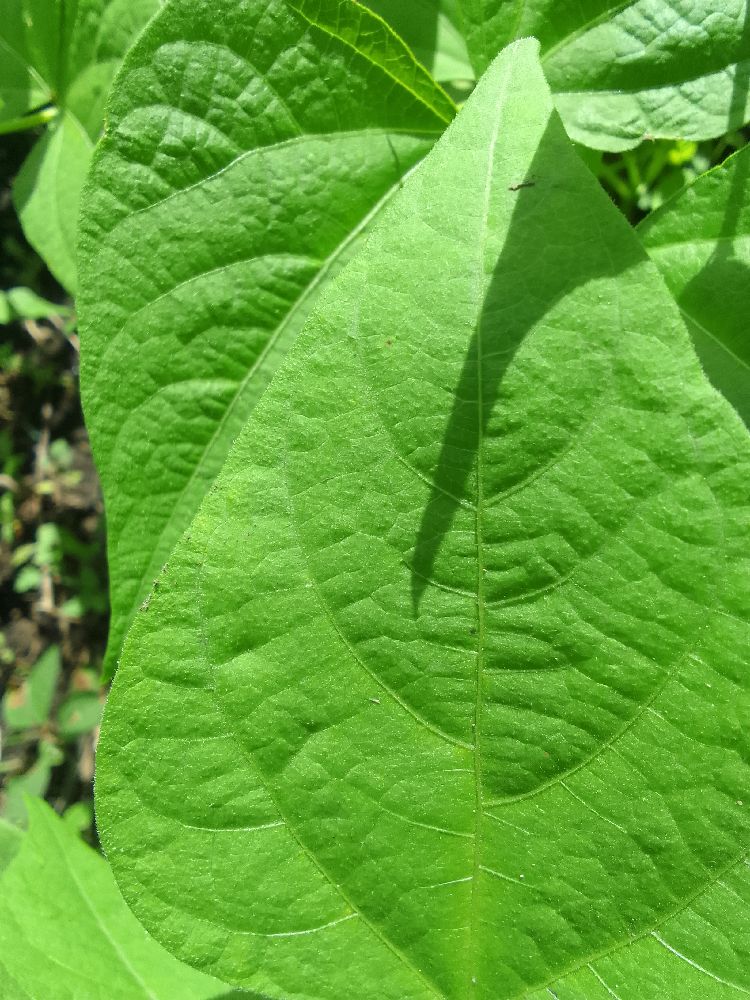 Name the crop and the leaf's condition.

common bean, healthy
